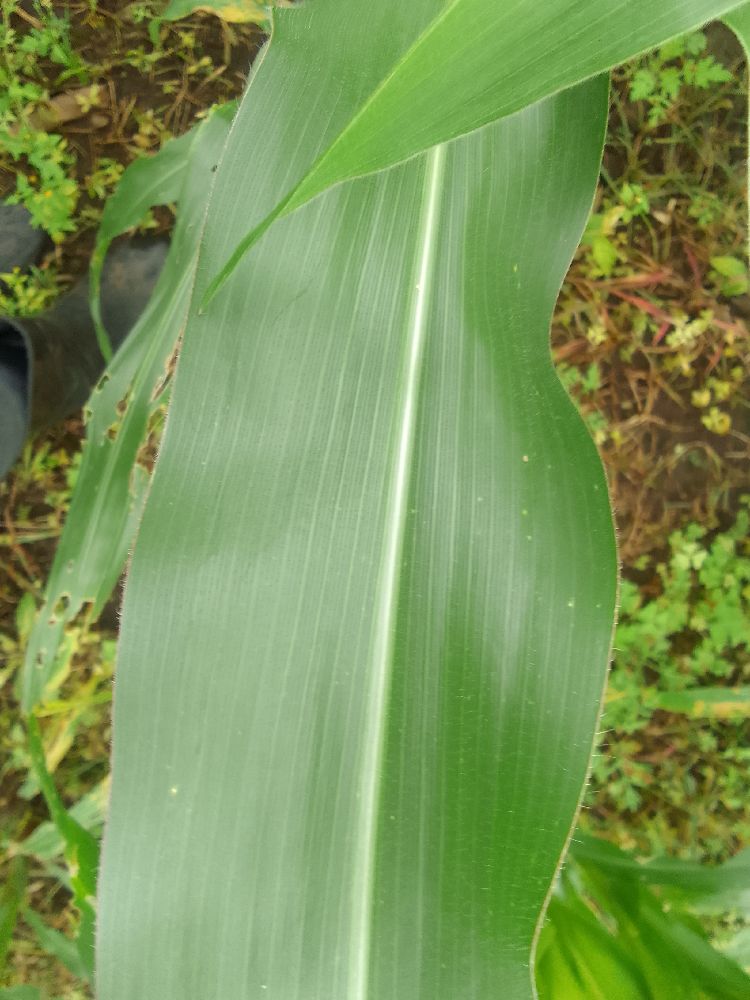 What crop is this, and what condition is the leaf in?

maize, healthy
